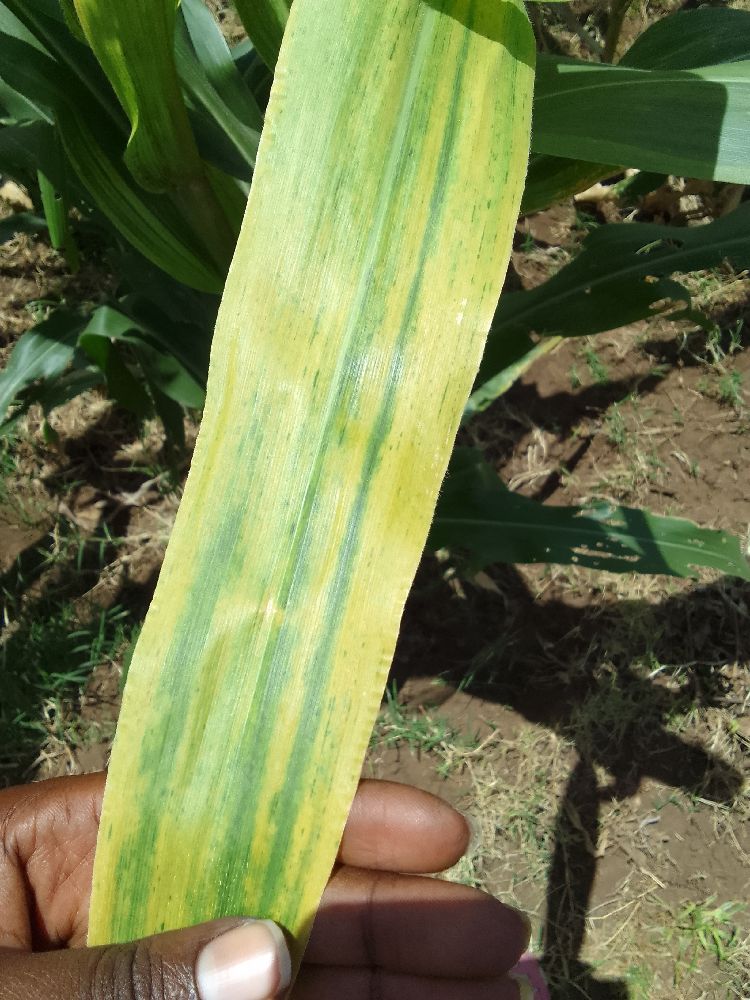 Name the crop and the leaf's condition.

maize, maize lethal necrosis
